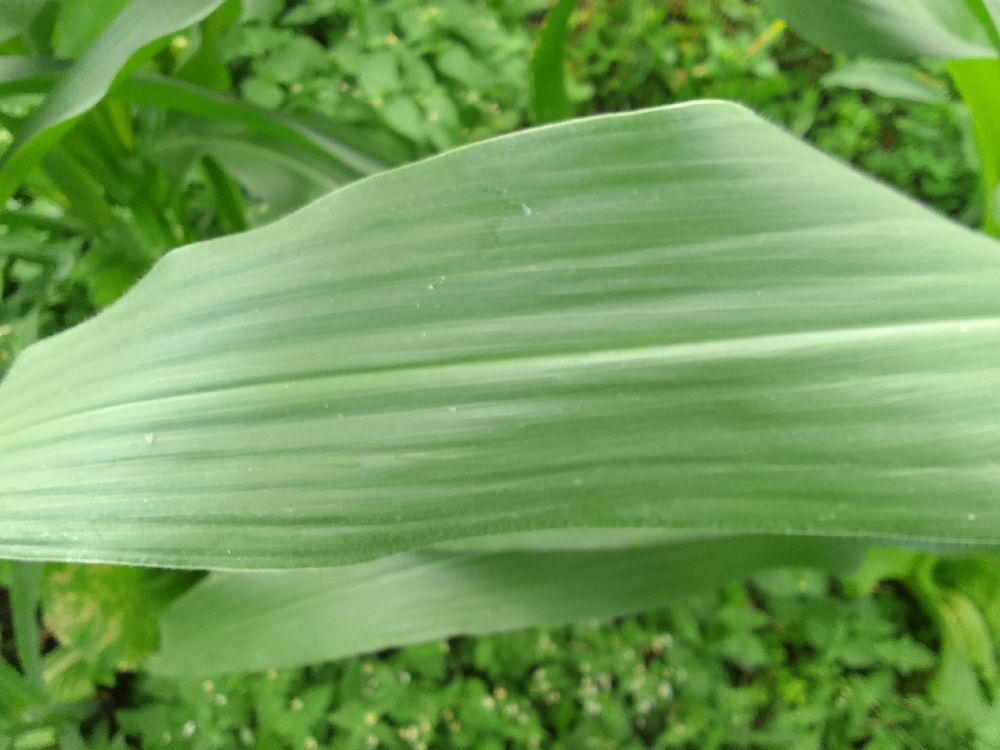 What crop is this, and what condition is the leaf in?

maize, healthy
